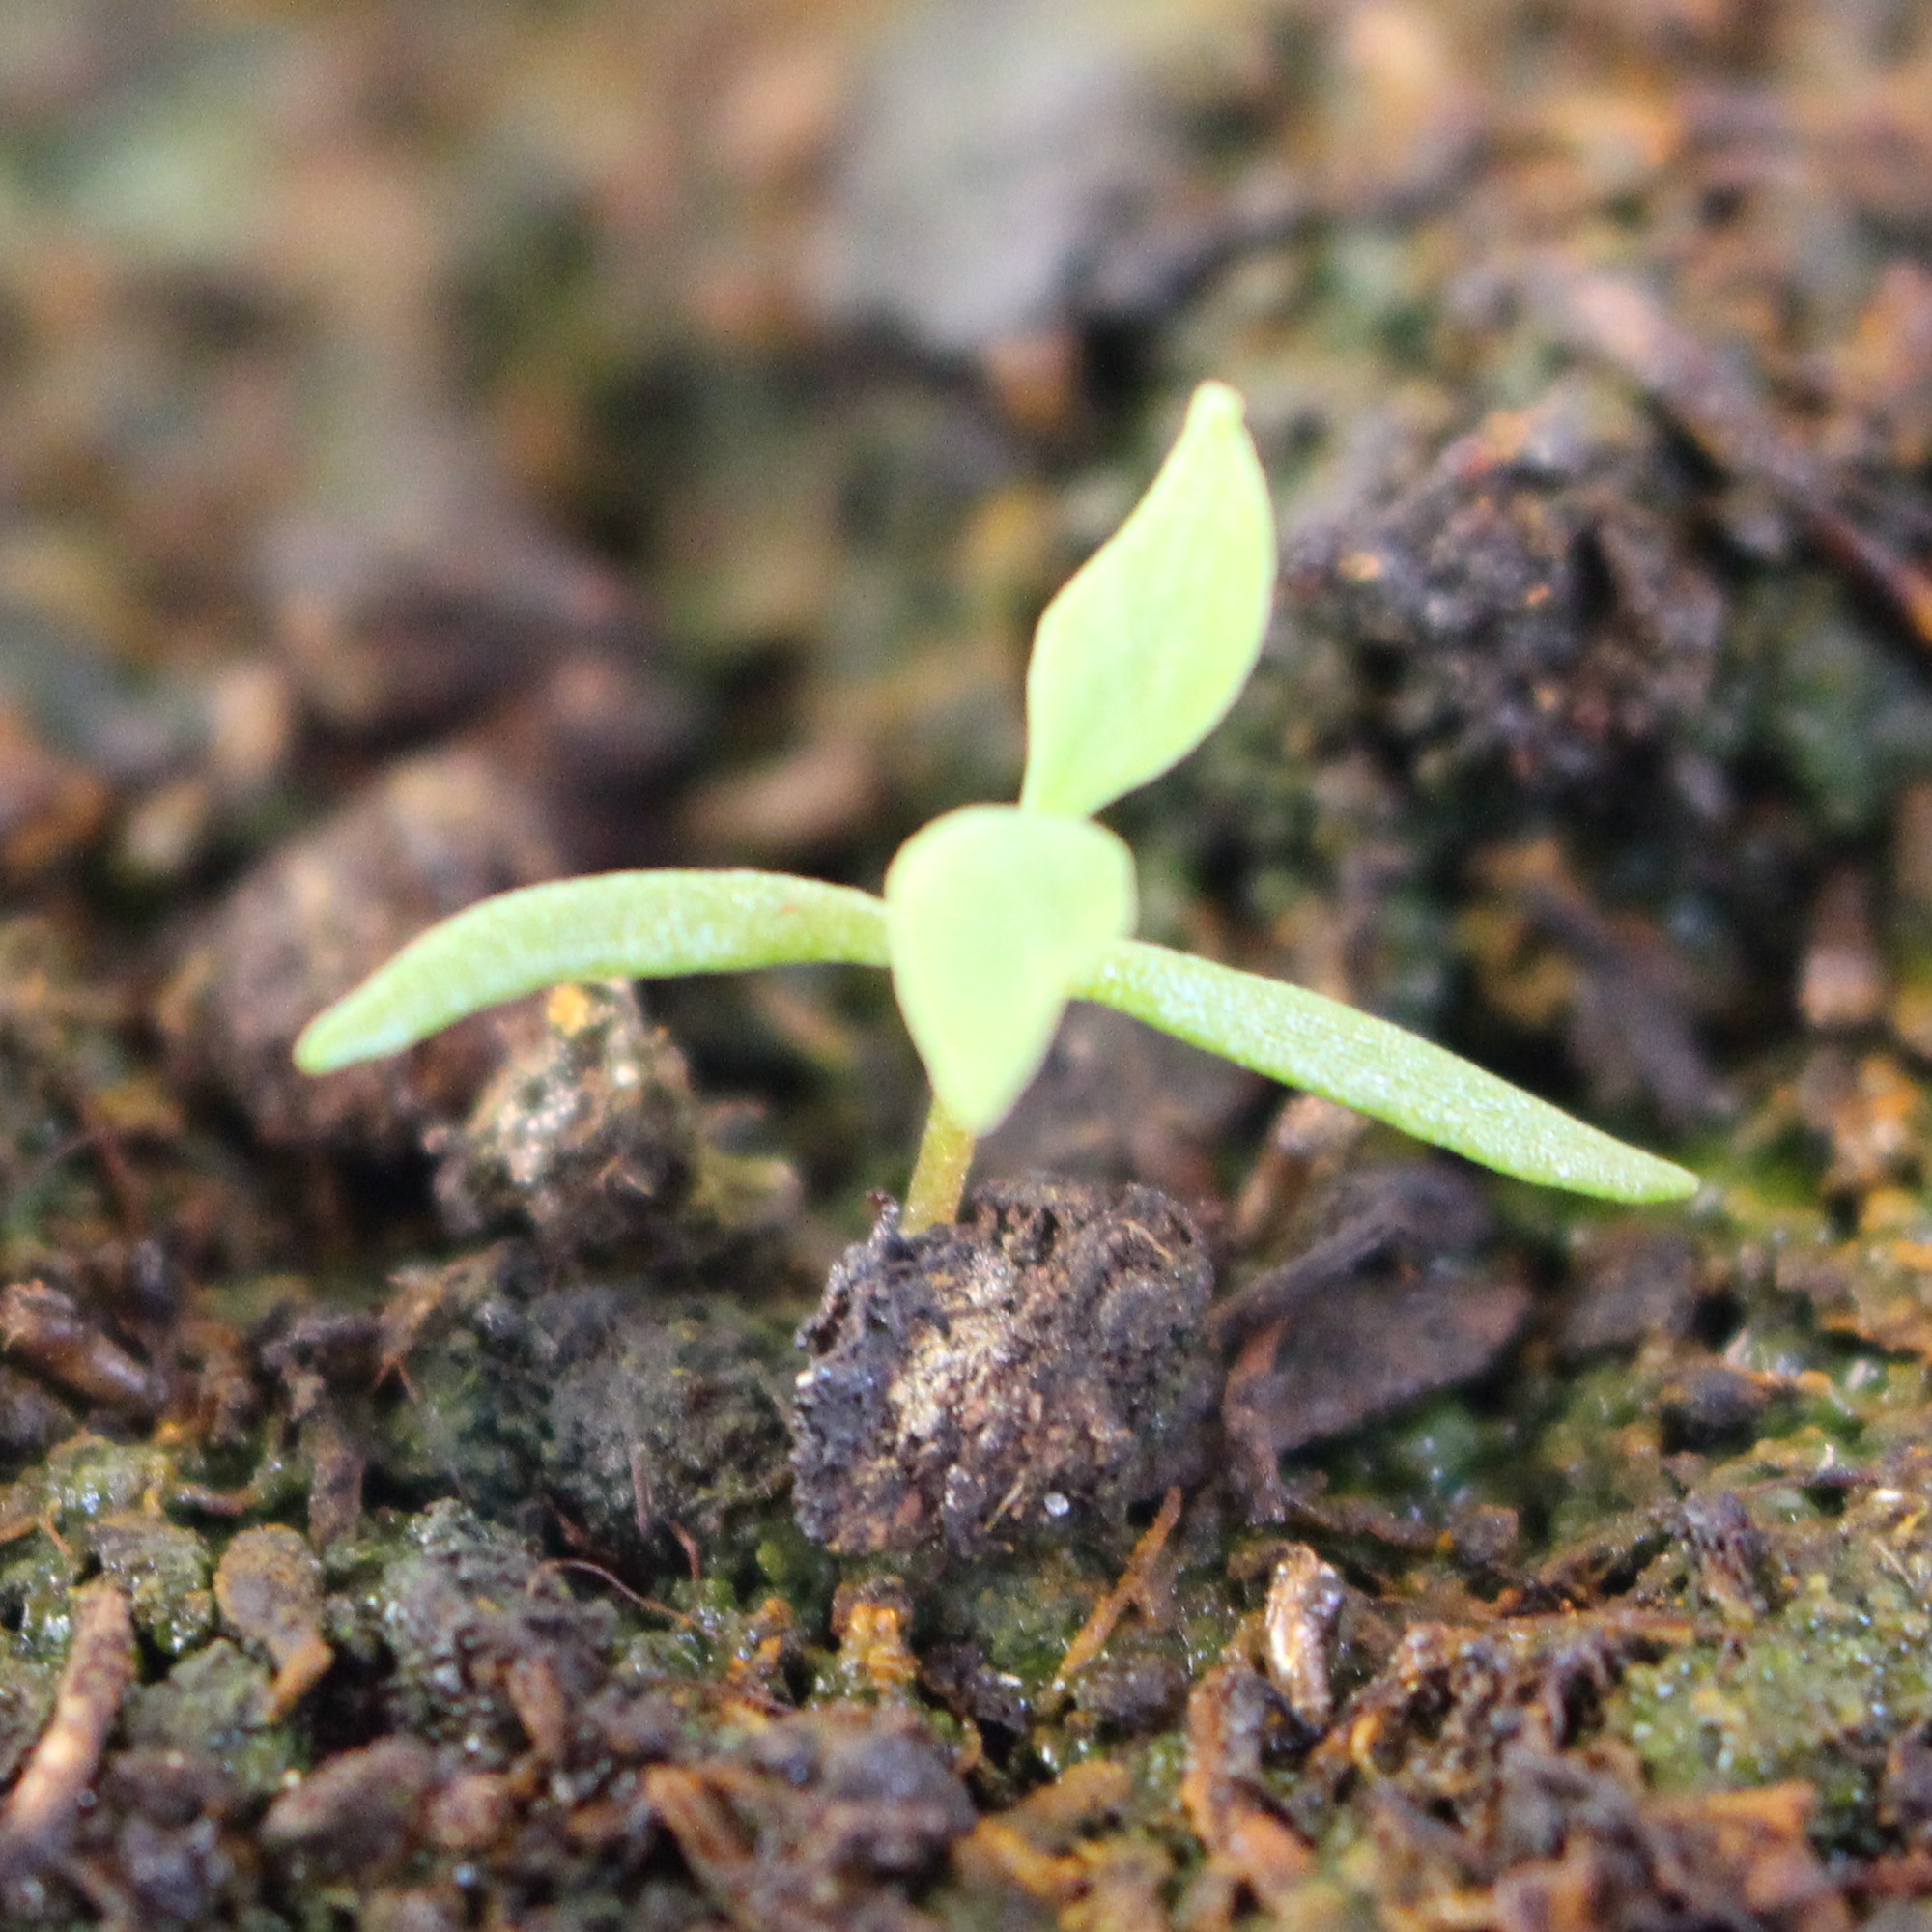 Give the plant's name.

Papaver rhoeas
